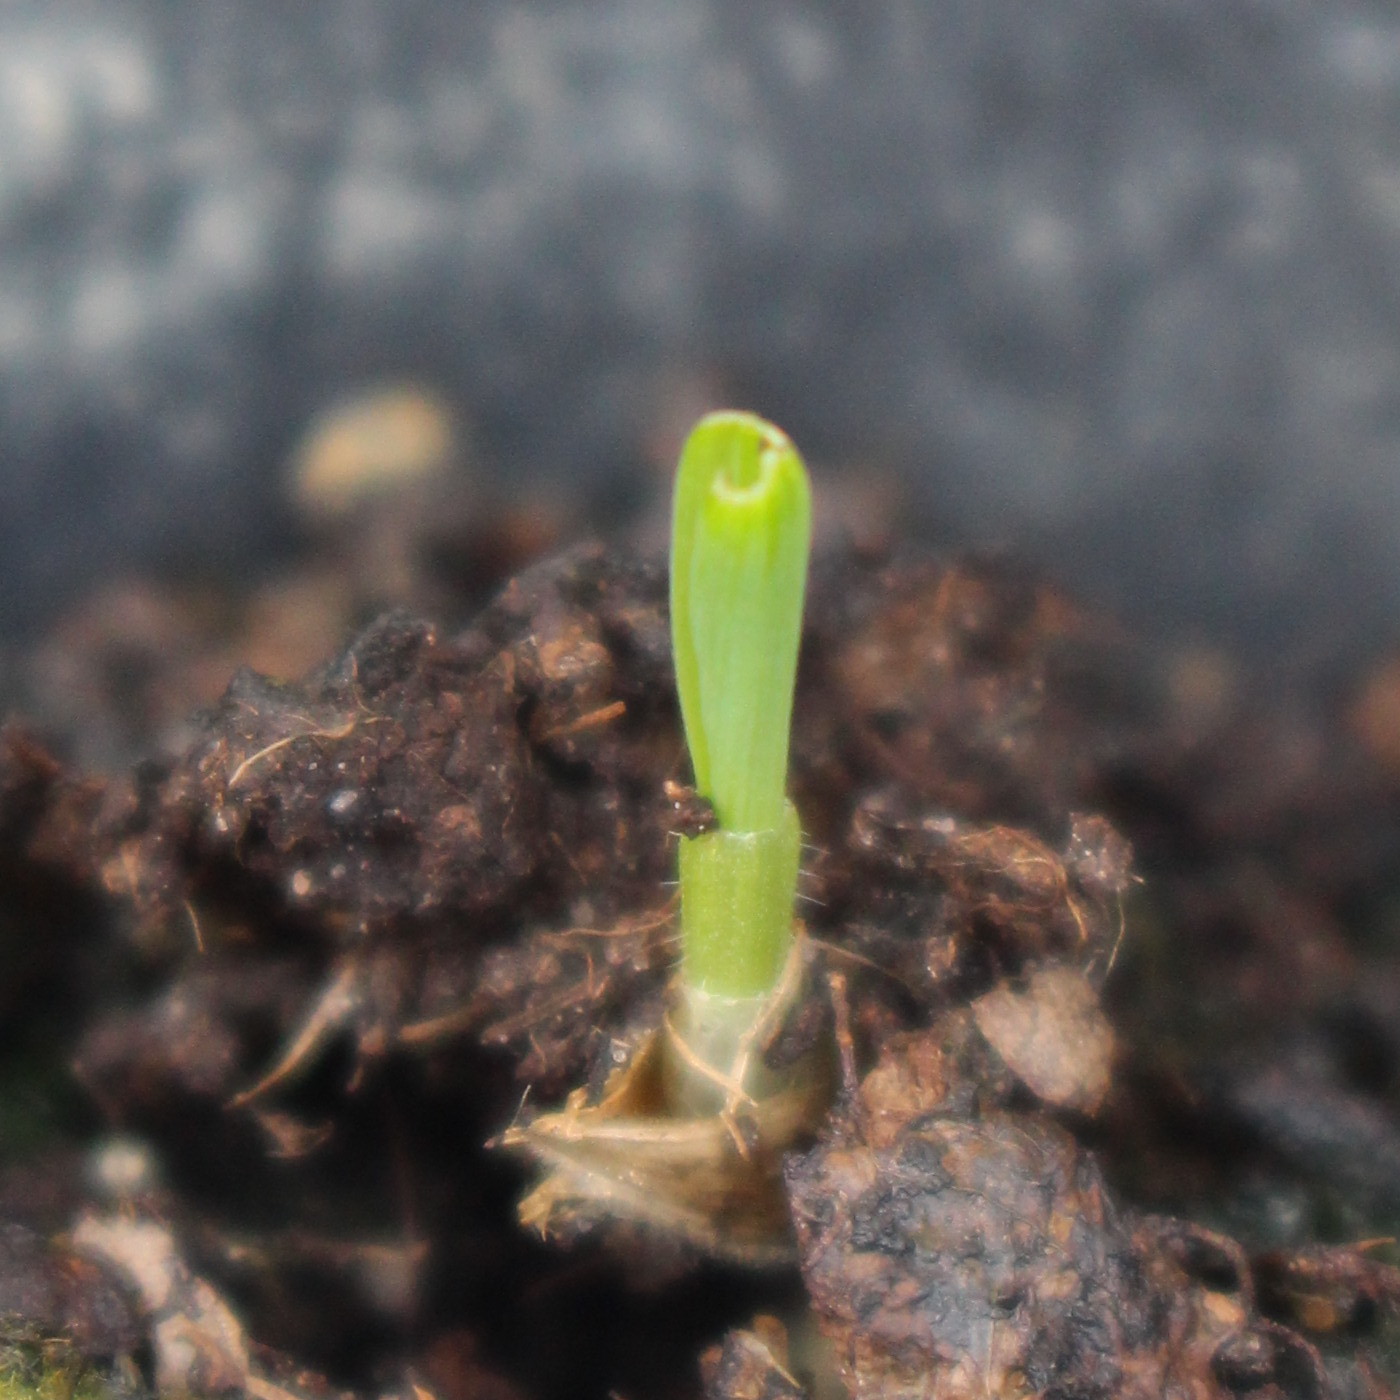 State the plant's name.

Avena sterilis
